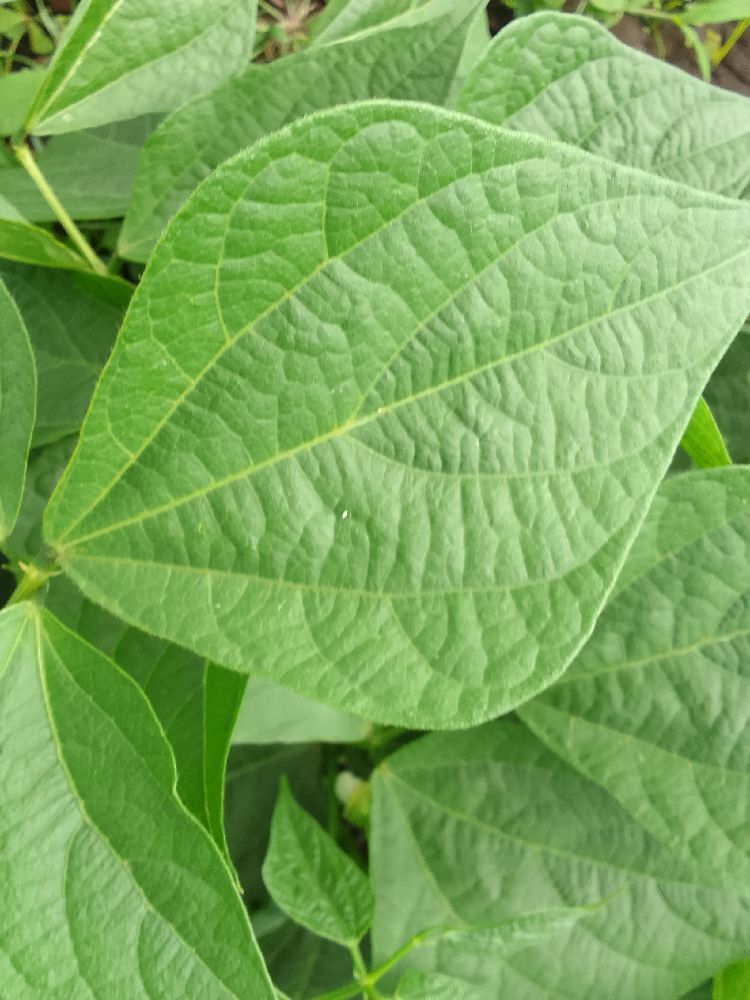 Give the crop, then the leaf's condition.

common bean, healthy
